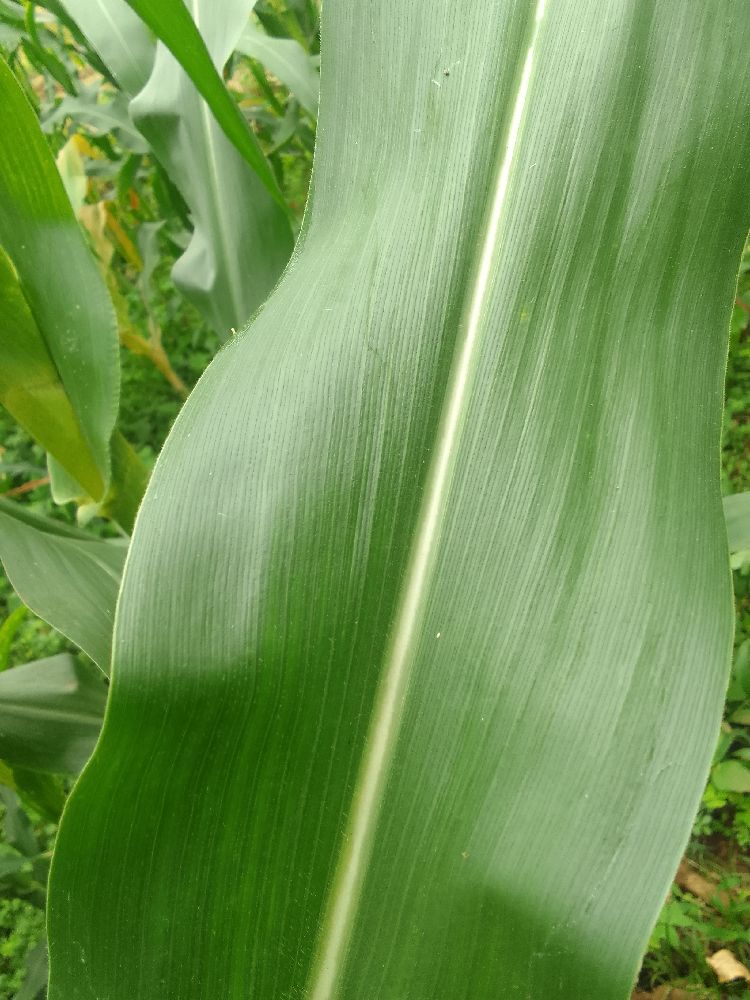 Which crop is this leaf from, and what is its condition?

maize, healthy
